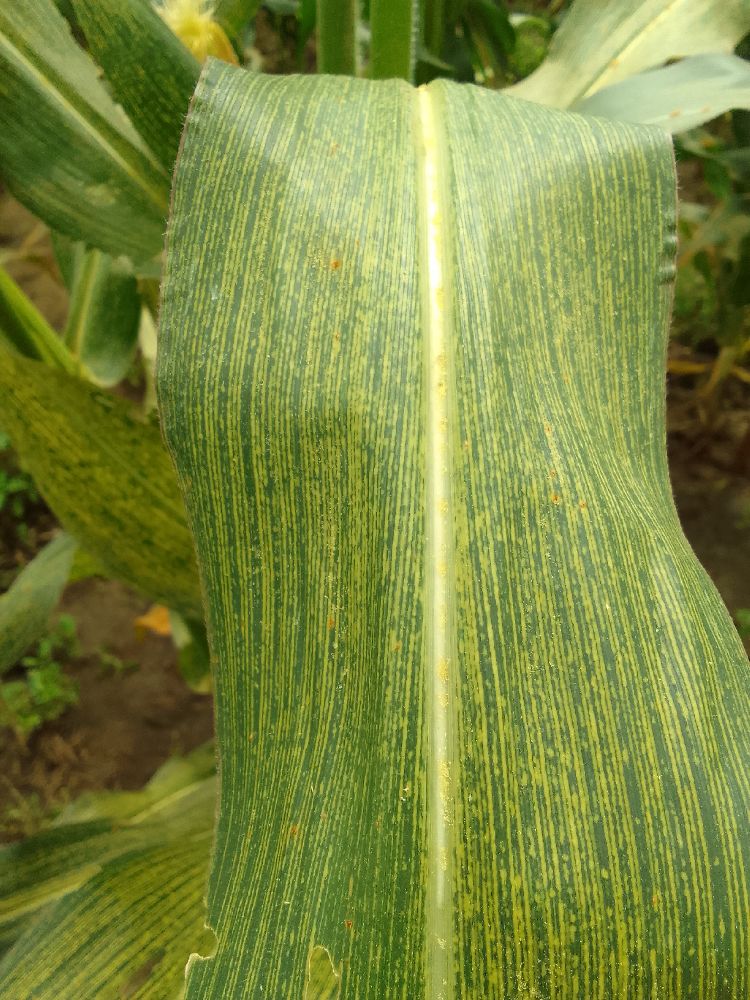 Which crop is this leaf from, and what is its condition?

maize, maize streak virus
